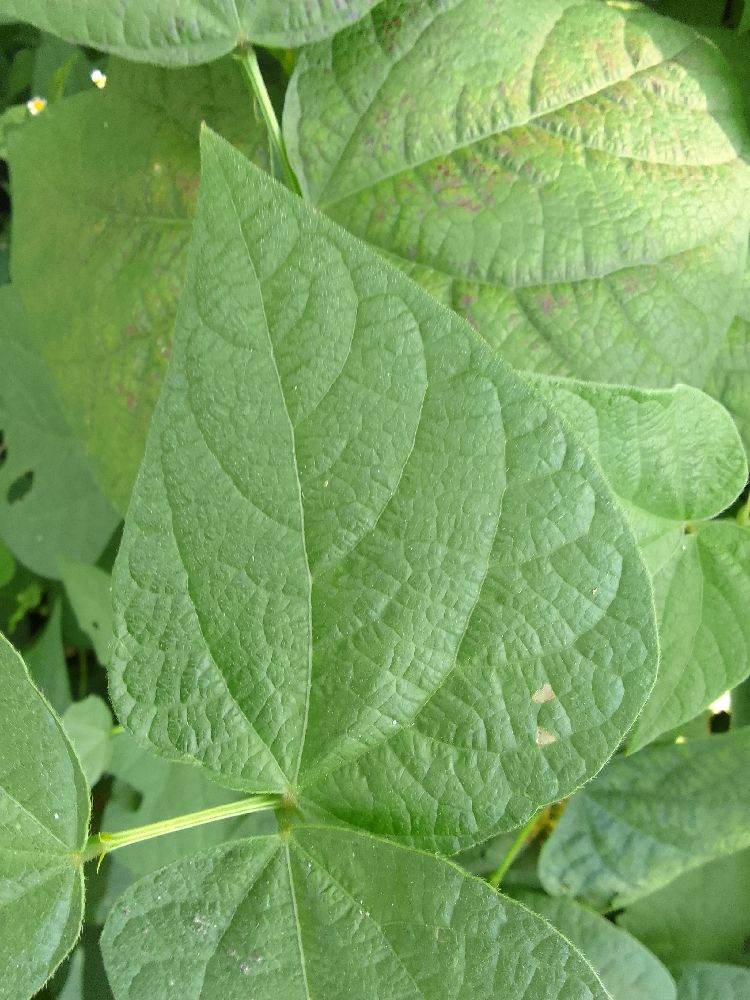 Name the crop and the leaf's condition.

common bean, healthy
